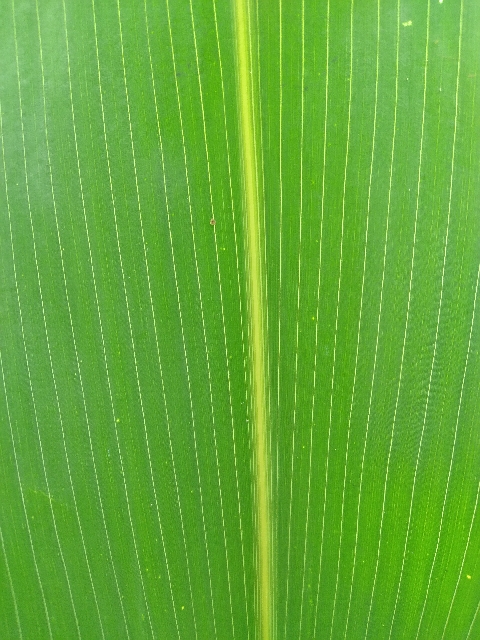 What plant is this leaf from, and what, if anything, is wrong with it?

maize, healthy
